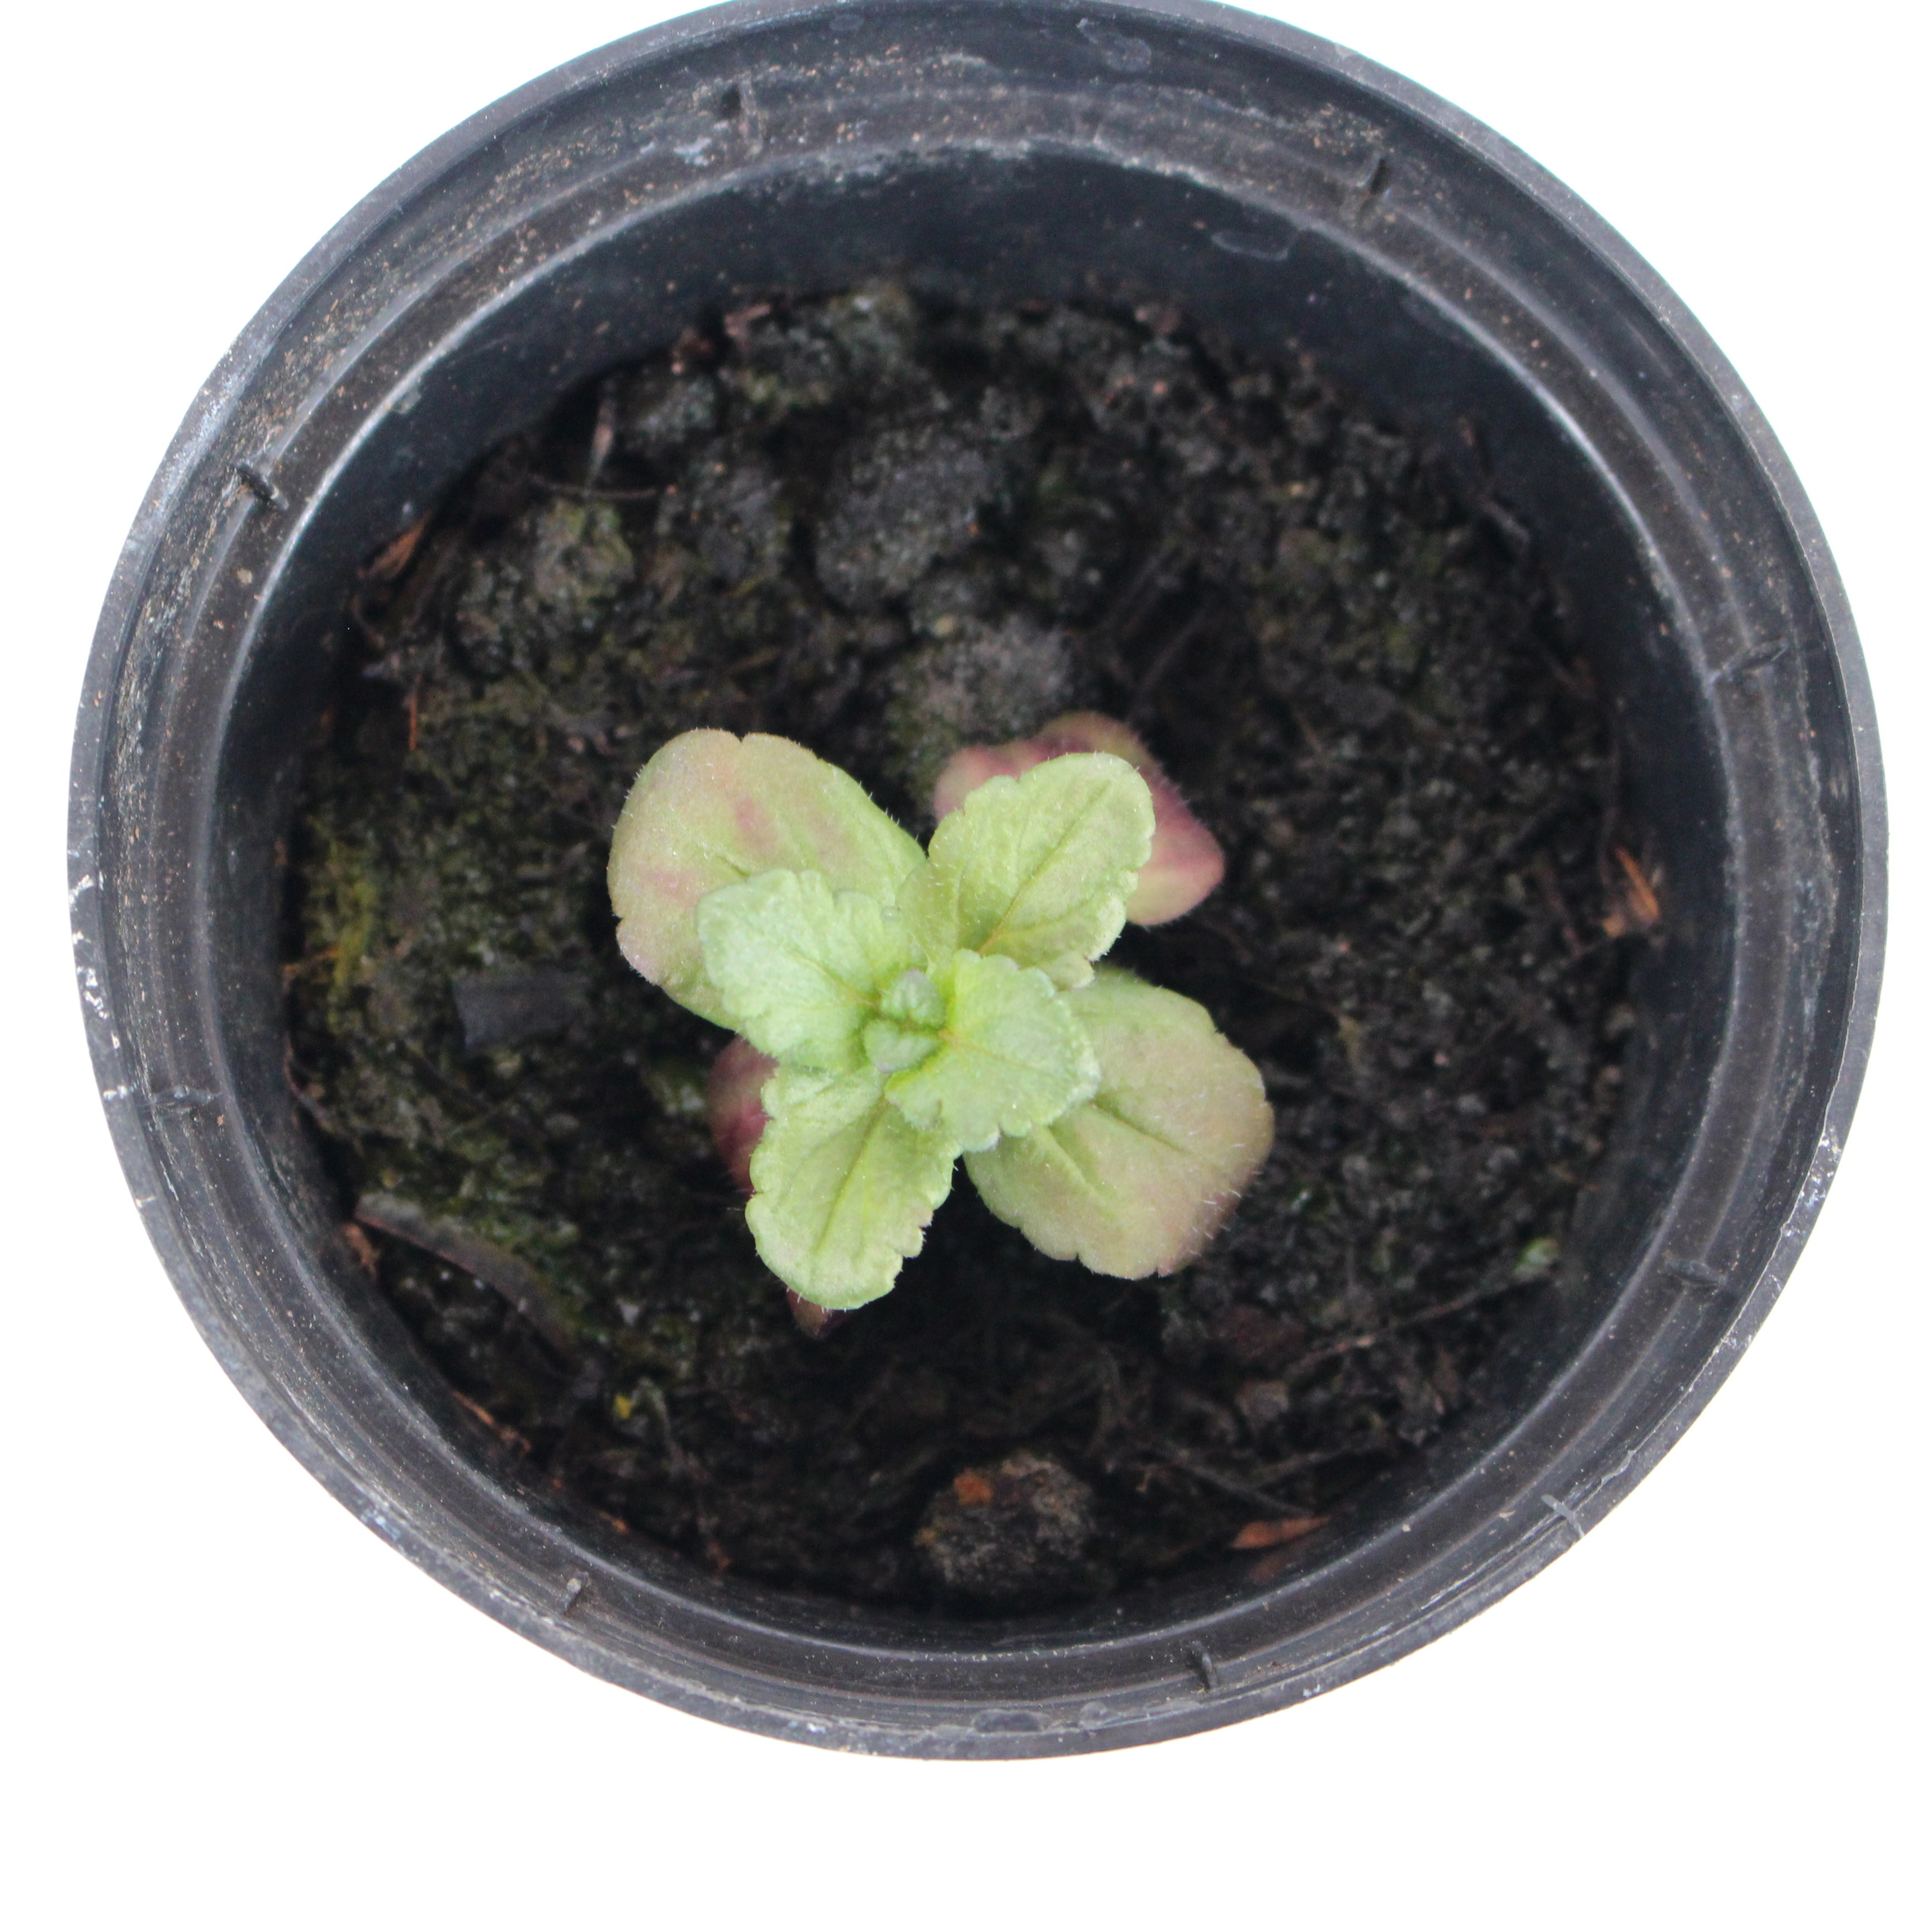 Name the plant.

Veronica persica
